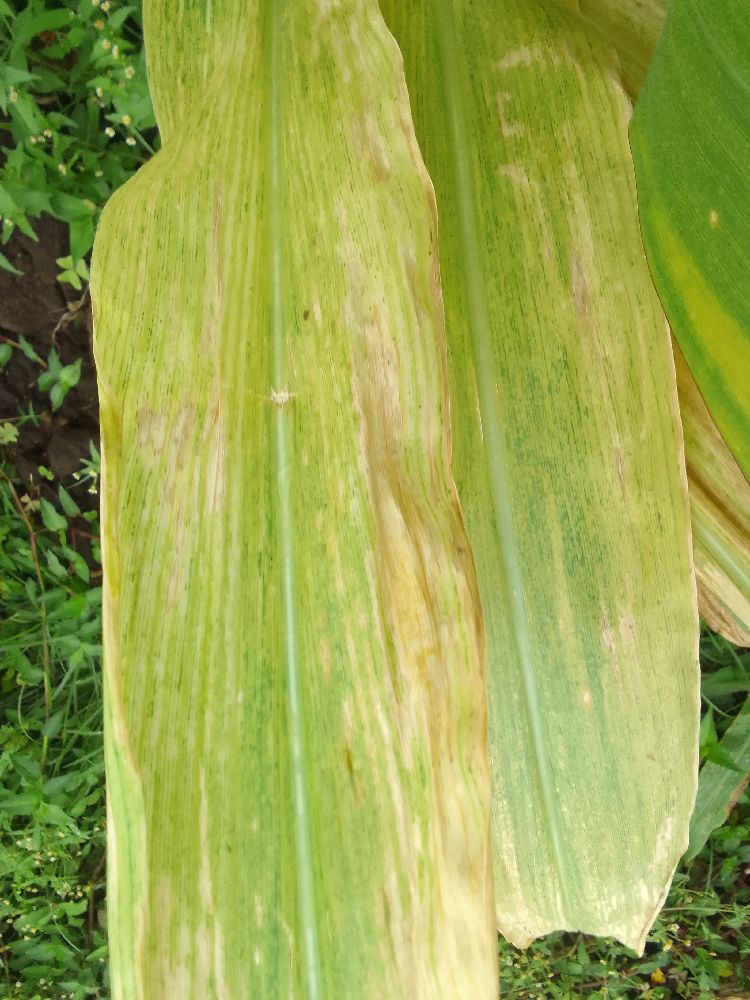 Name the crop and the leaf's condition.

maize, maize lethal necrosis
